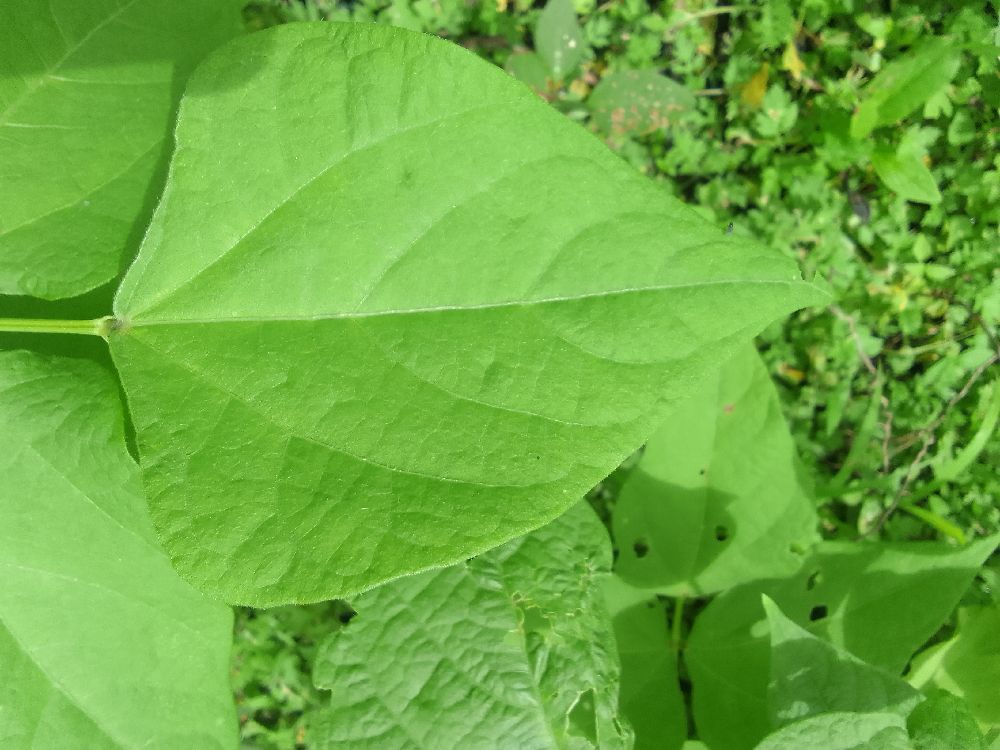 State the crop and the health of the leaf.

common bean, healthy
